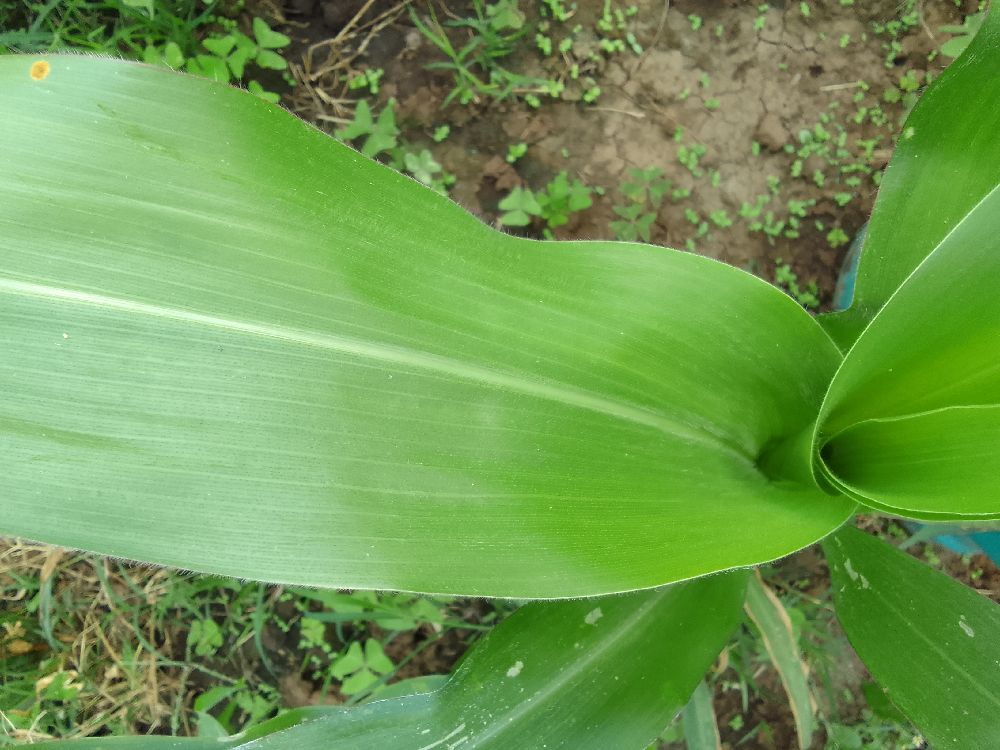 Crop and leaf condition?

maize, healthy
